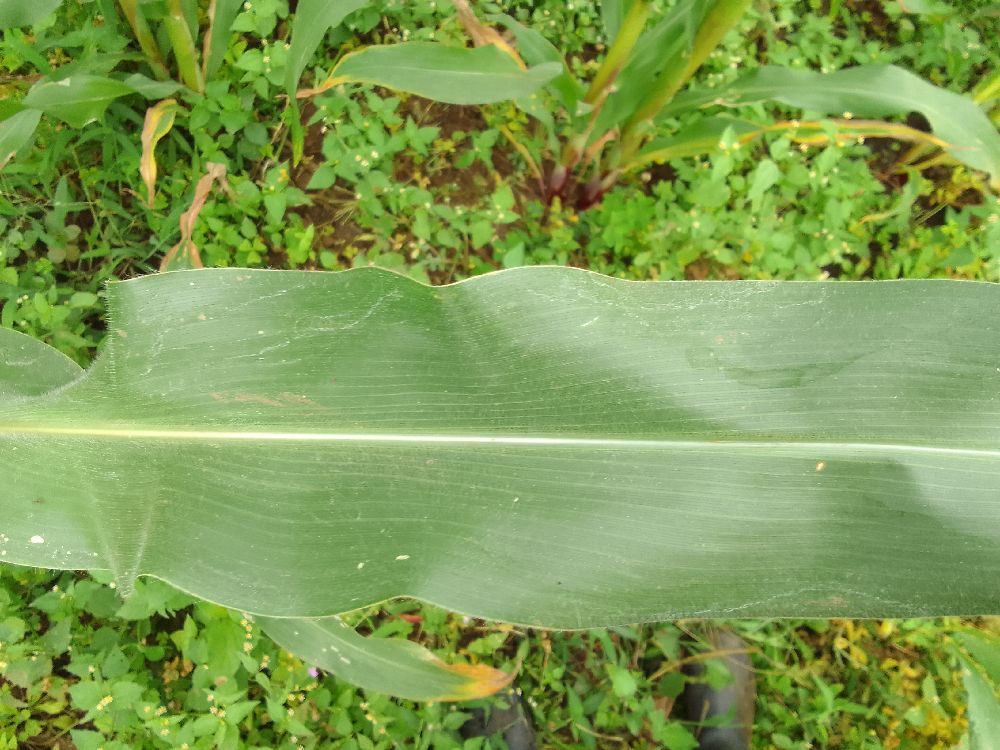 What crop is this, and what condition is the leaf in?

maize, healthy
